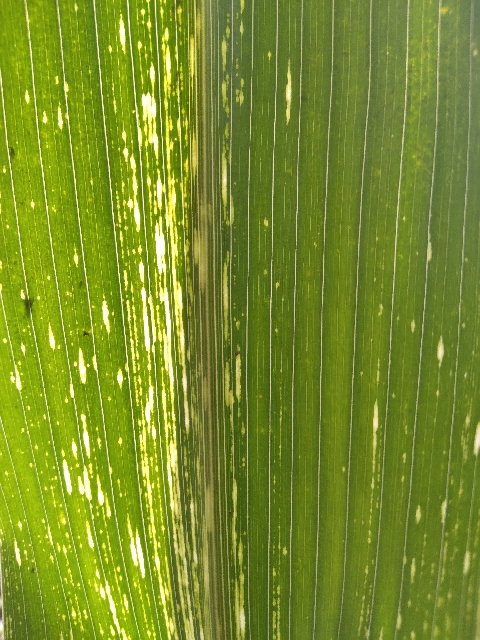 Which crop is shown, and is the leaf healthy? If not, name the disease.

maize, maize streak virus
